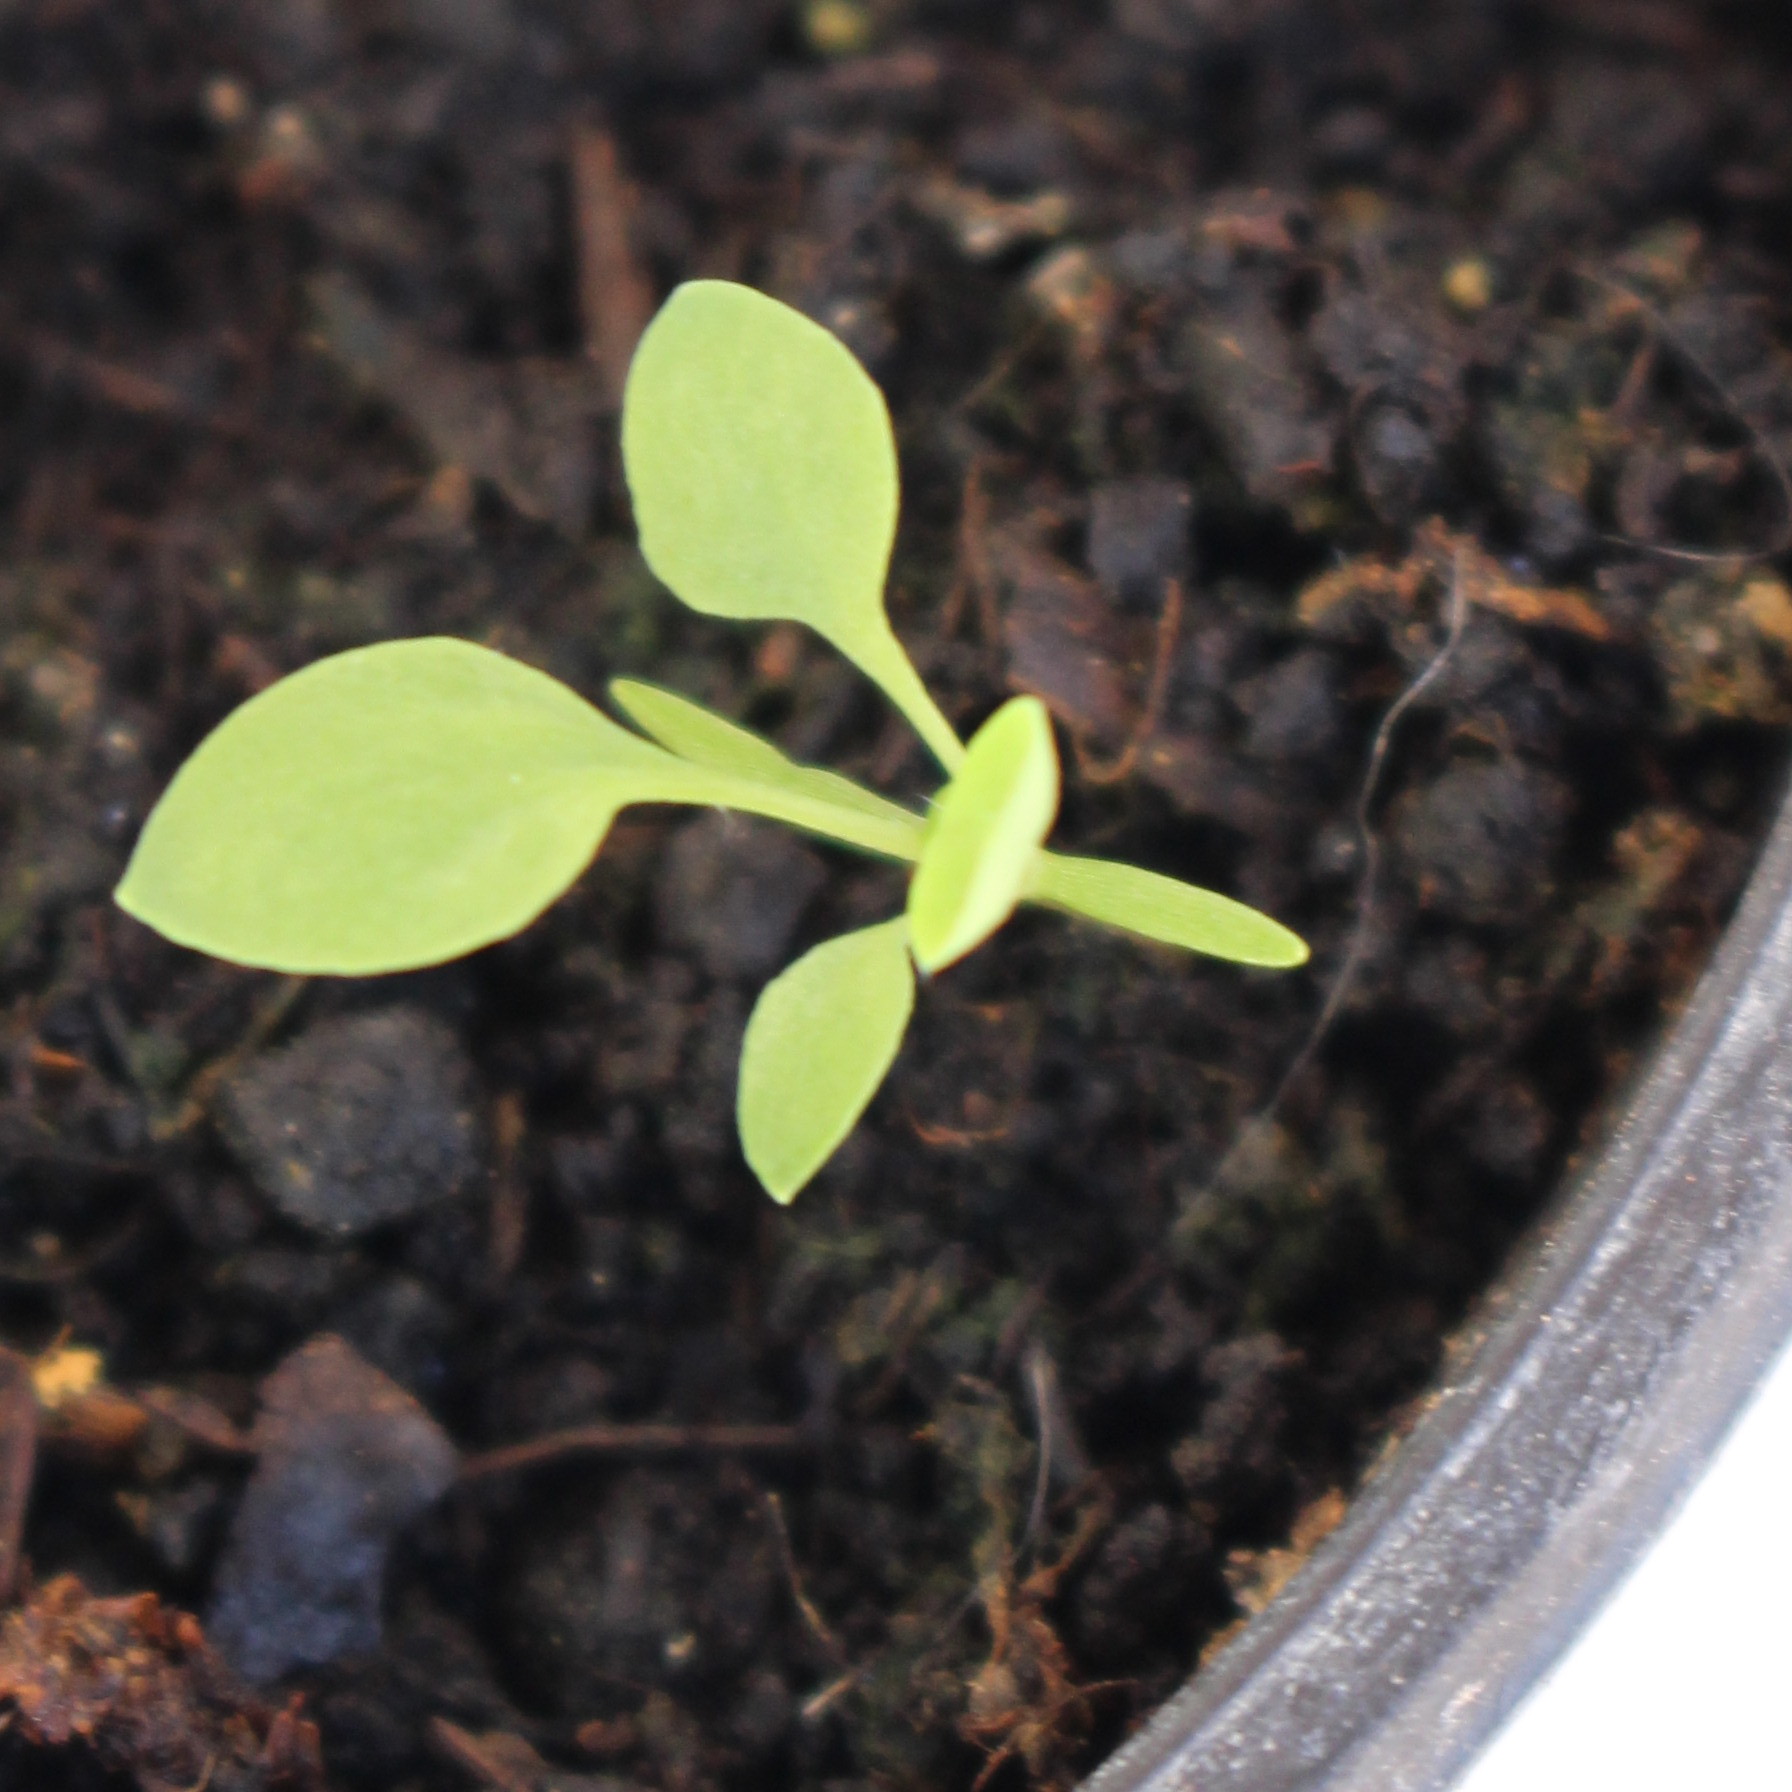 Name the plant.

Papaver rhoeas
